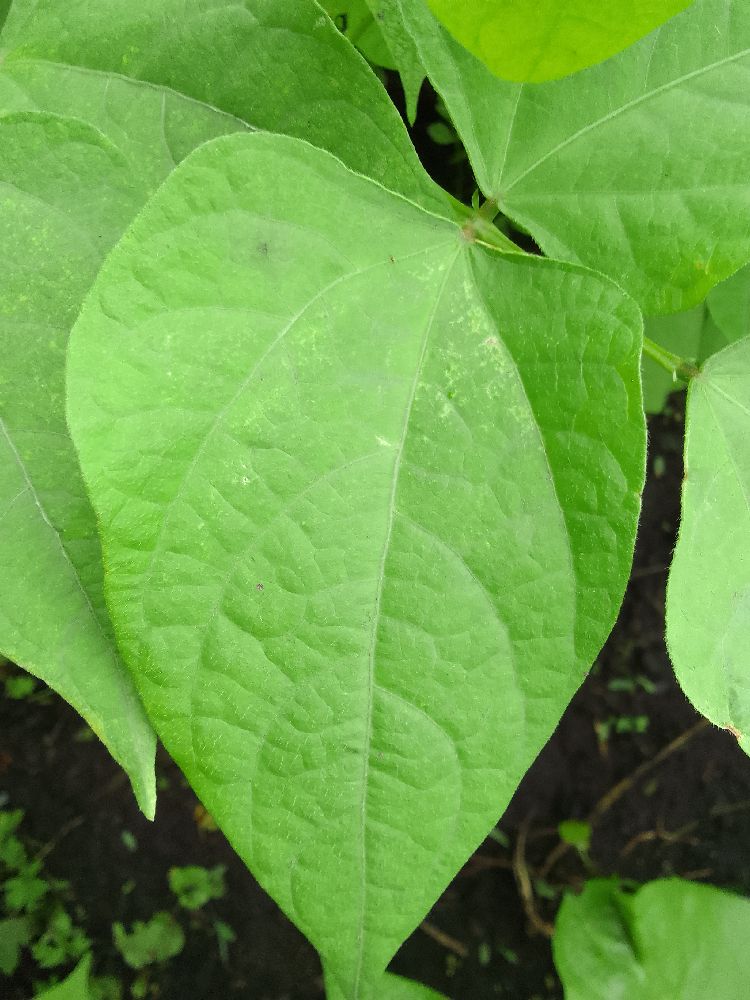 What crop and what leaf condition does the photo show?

common bean, healthy
